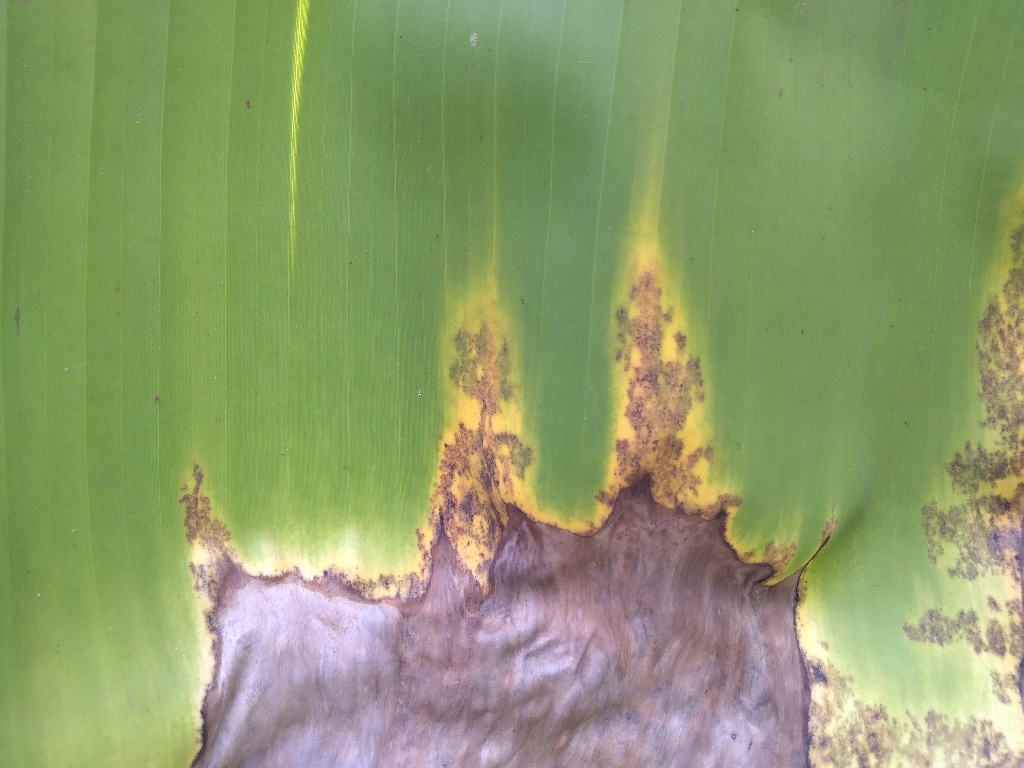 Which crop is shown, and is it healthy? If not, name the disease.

banana, black sigatoka
